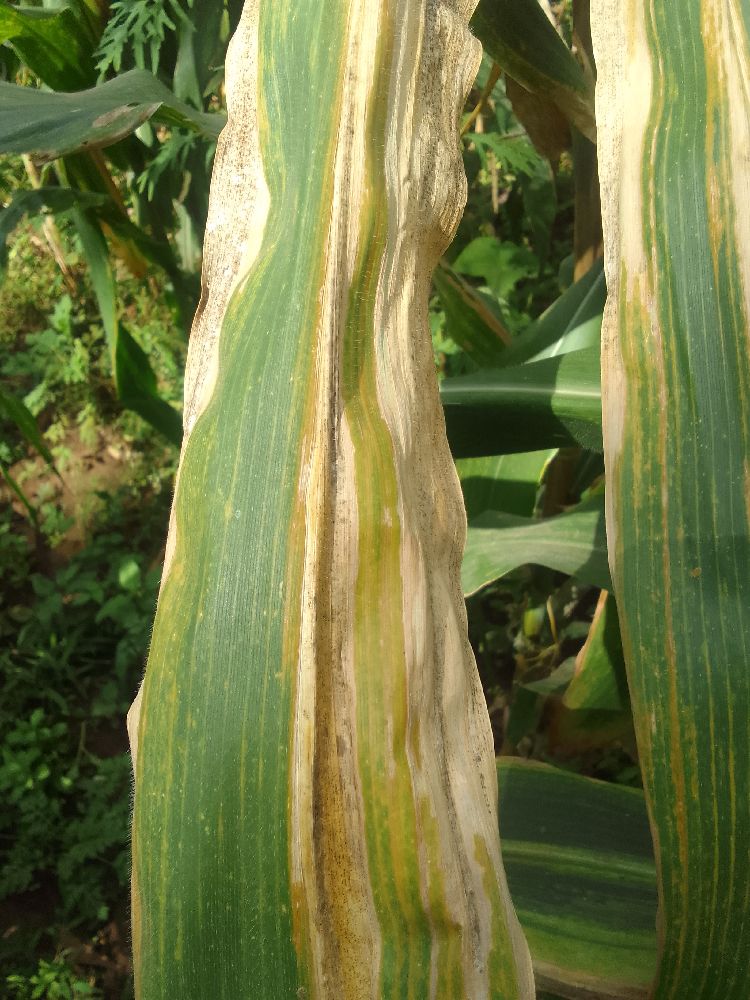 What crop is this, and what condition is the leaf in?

maize, maize lethal necrosis
